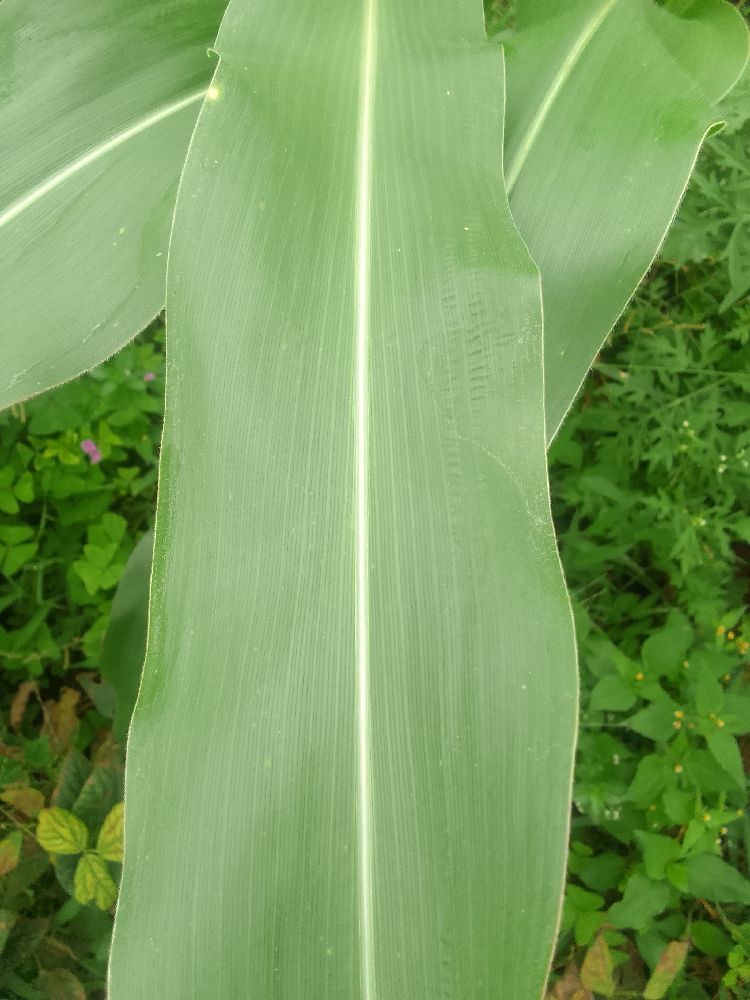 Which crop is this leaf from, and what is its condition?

maize, healthy
